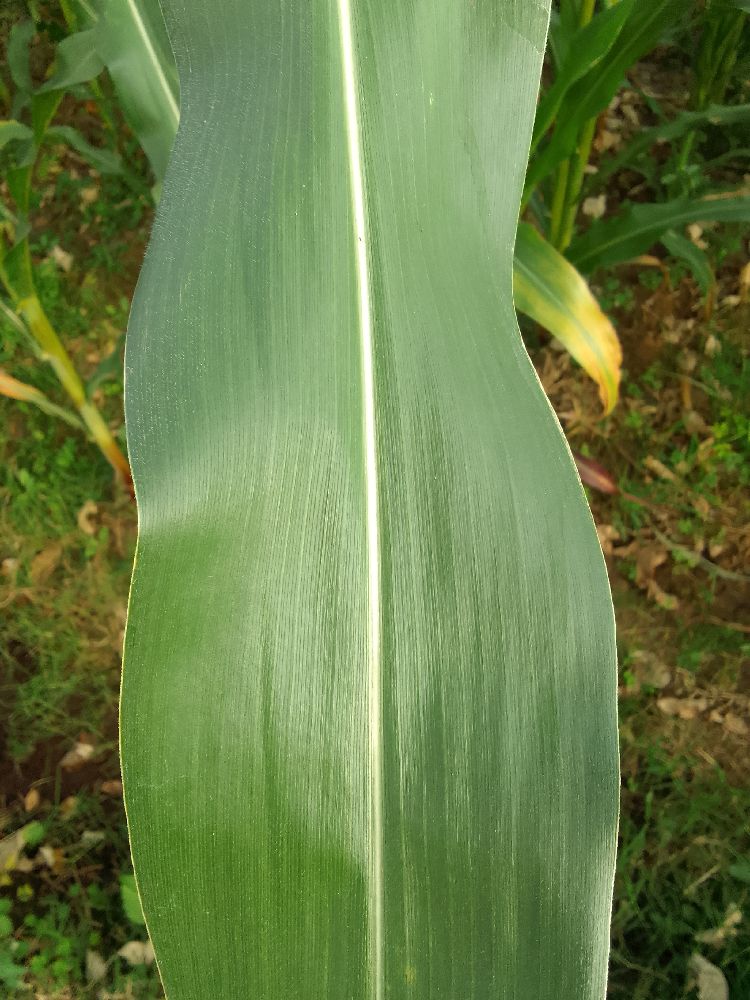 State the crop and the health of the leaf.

maize, healthy
